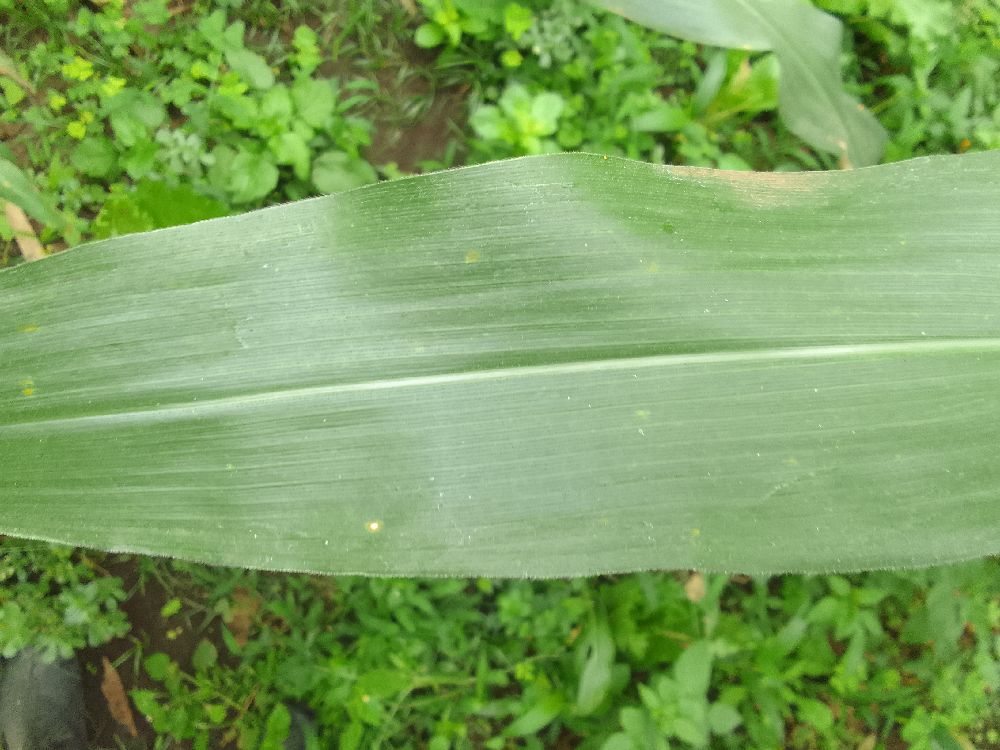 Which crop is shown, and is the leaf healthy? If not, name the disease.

maize, healthy
